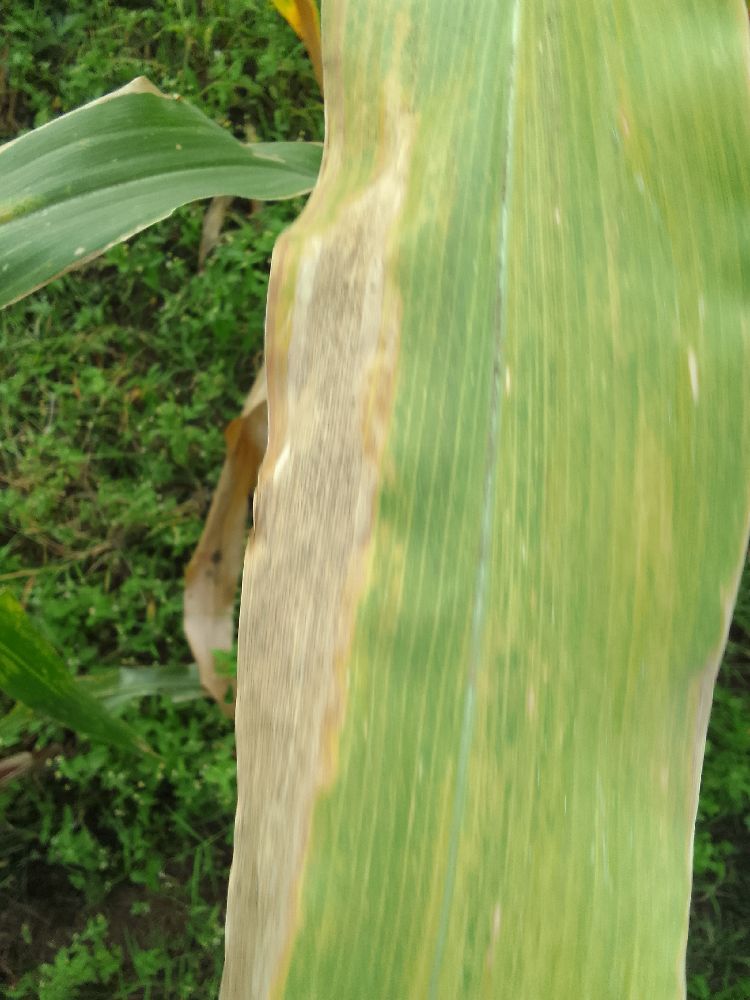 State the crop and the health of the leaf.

maize, maize lethal necrosis
